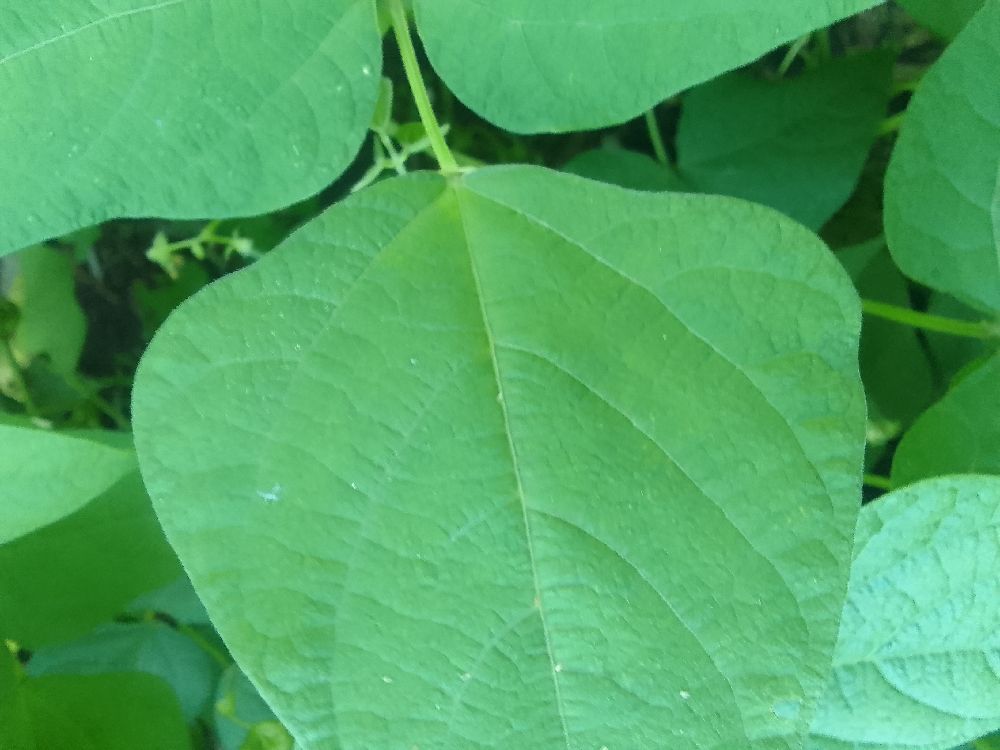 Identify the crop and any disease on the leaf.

common bean, healthy
